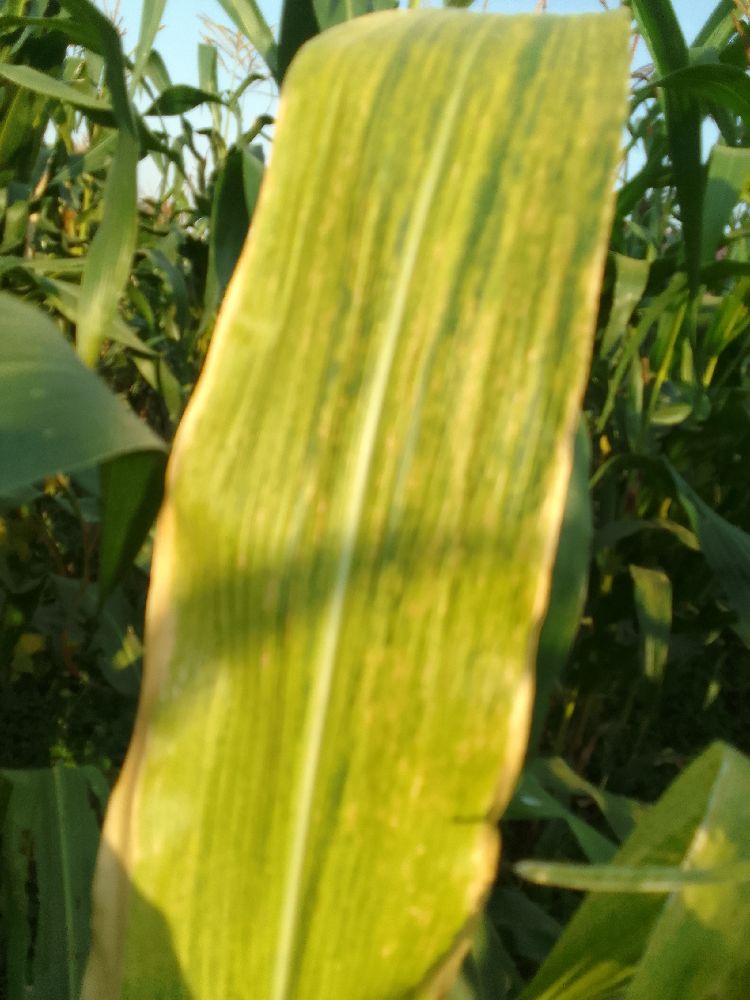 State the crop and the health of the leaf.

maize, maize lethal necrosis
